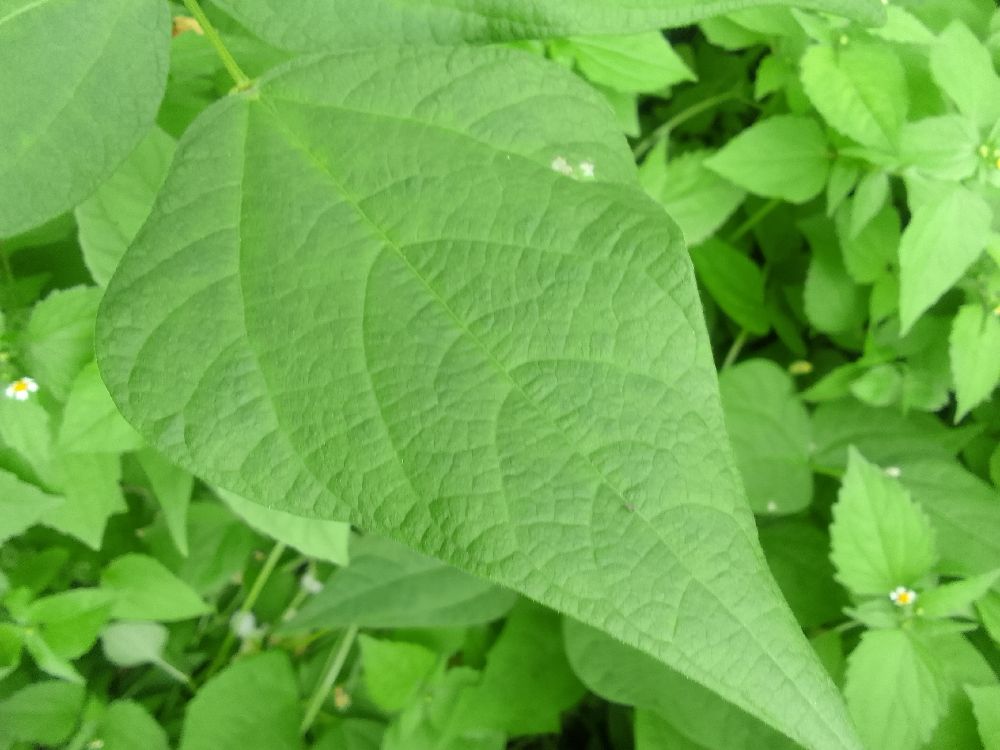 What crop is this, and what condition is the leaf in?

common bean, healthy
